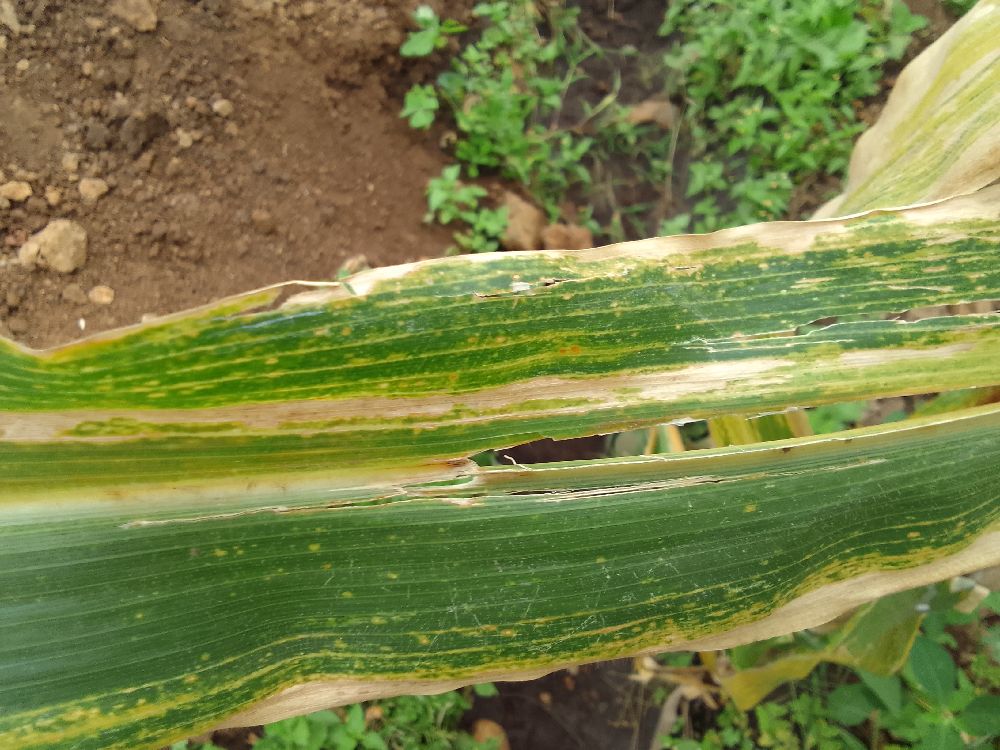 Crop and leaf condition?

maize, maize lethal necrosis
